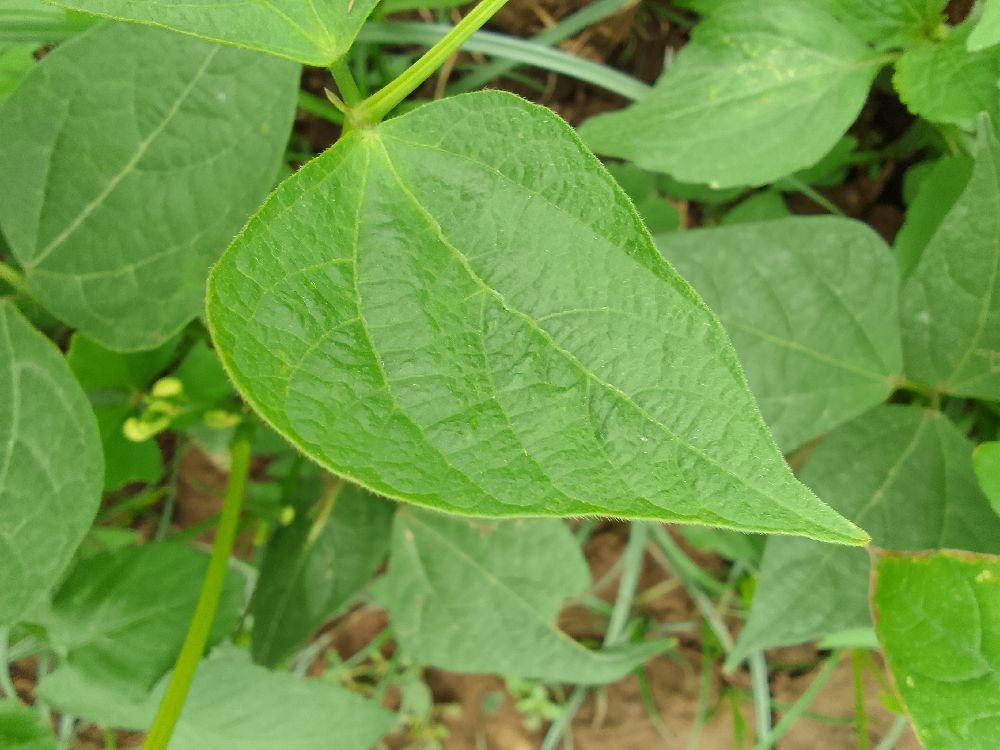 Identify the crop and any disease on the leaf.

common bean, healthy
